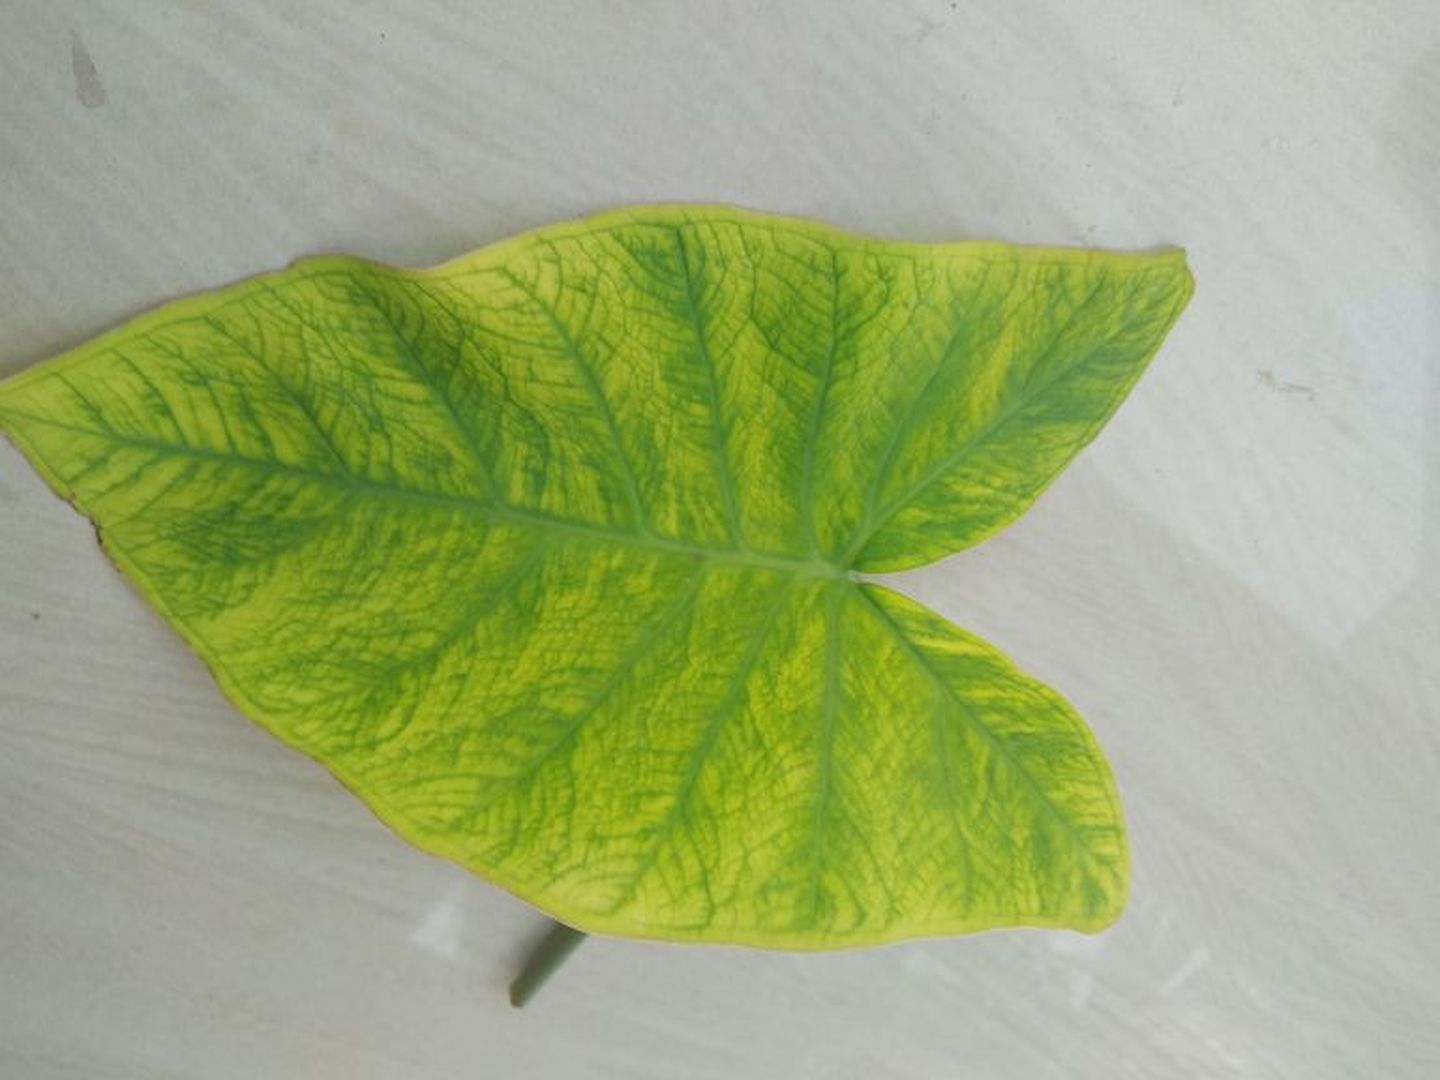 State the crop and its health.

taro, mosaic
